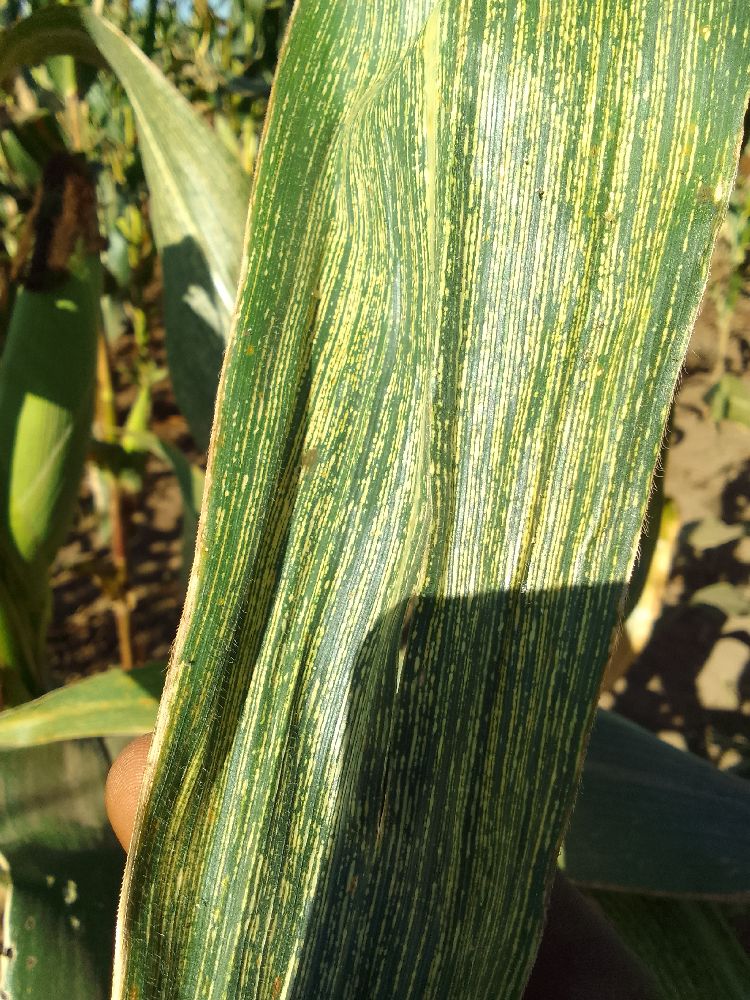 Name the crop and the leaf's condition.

maize, maize streak virus
